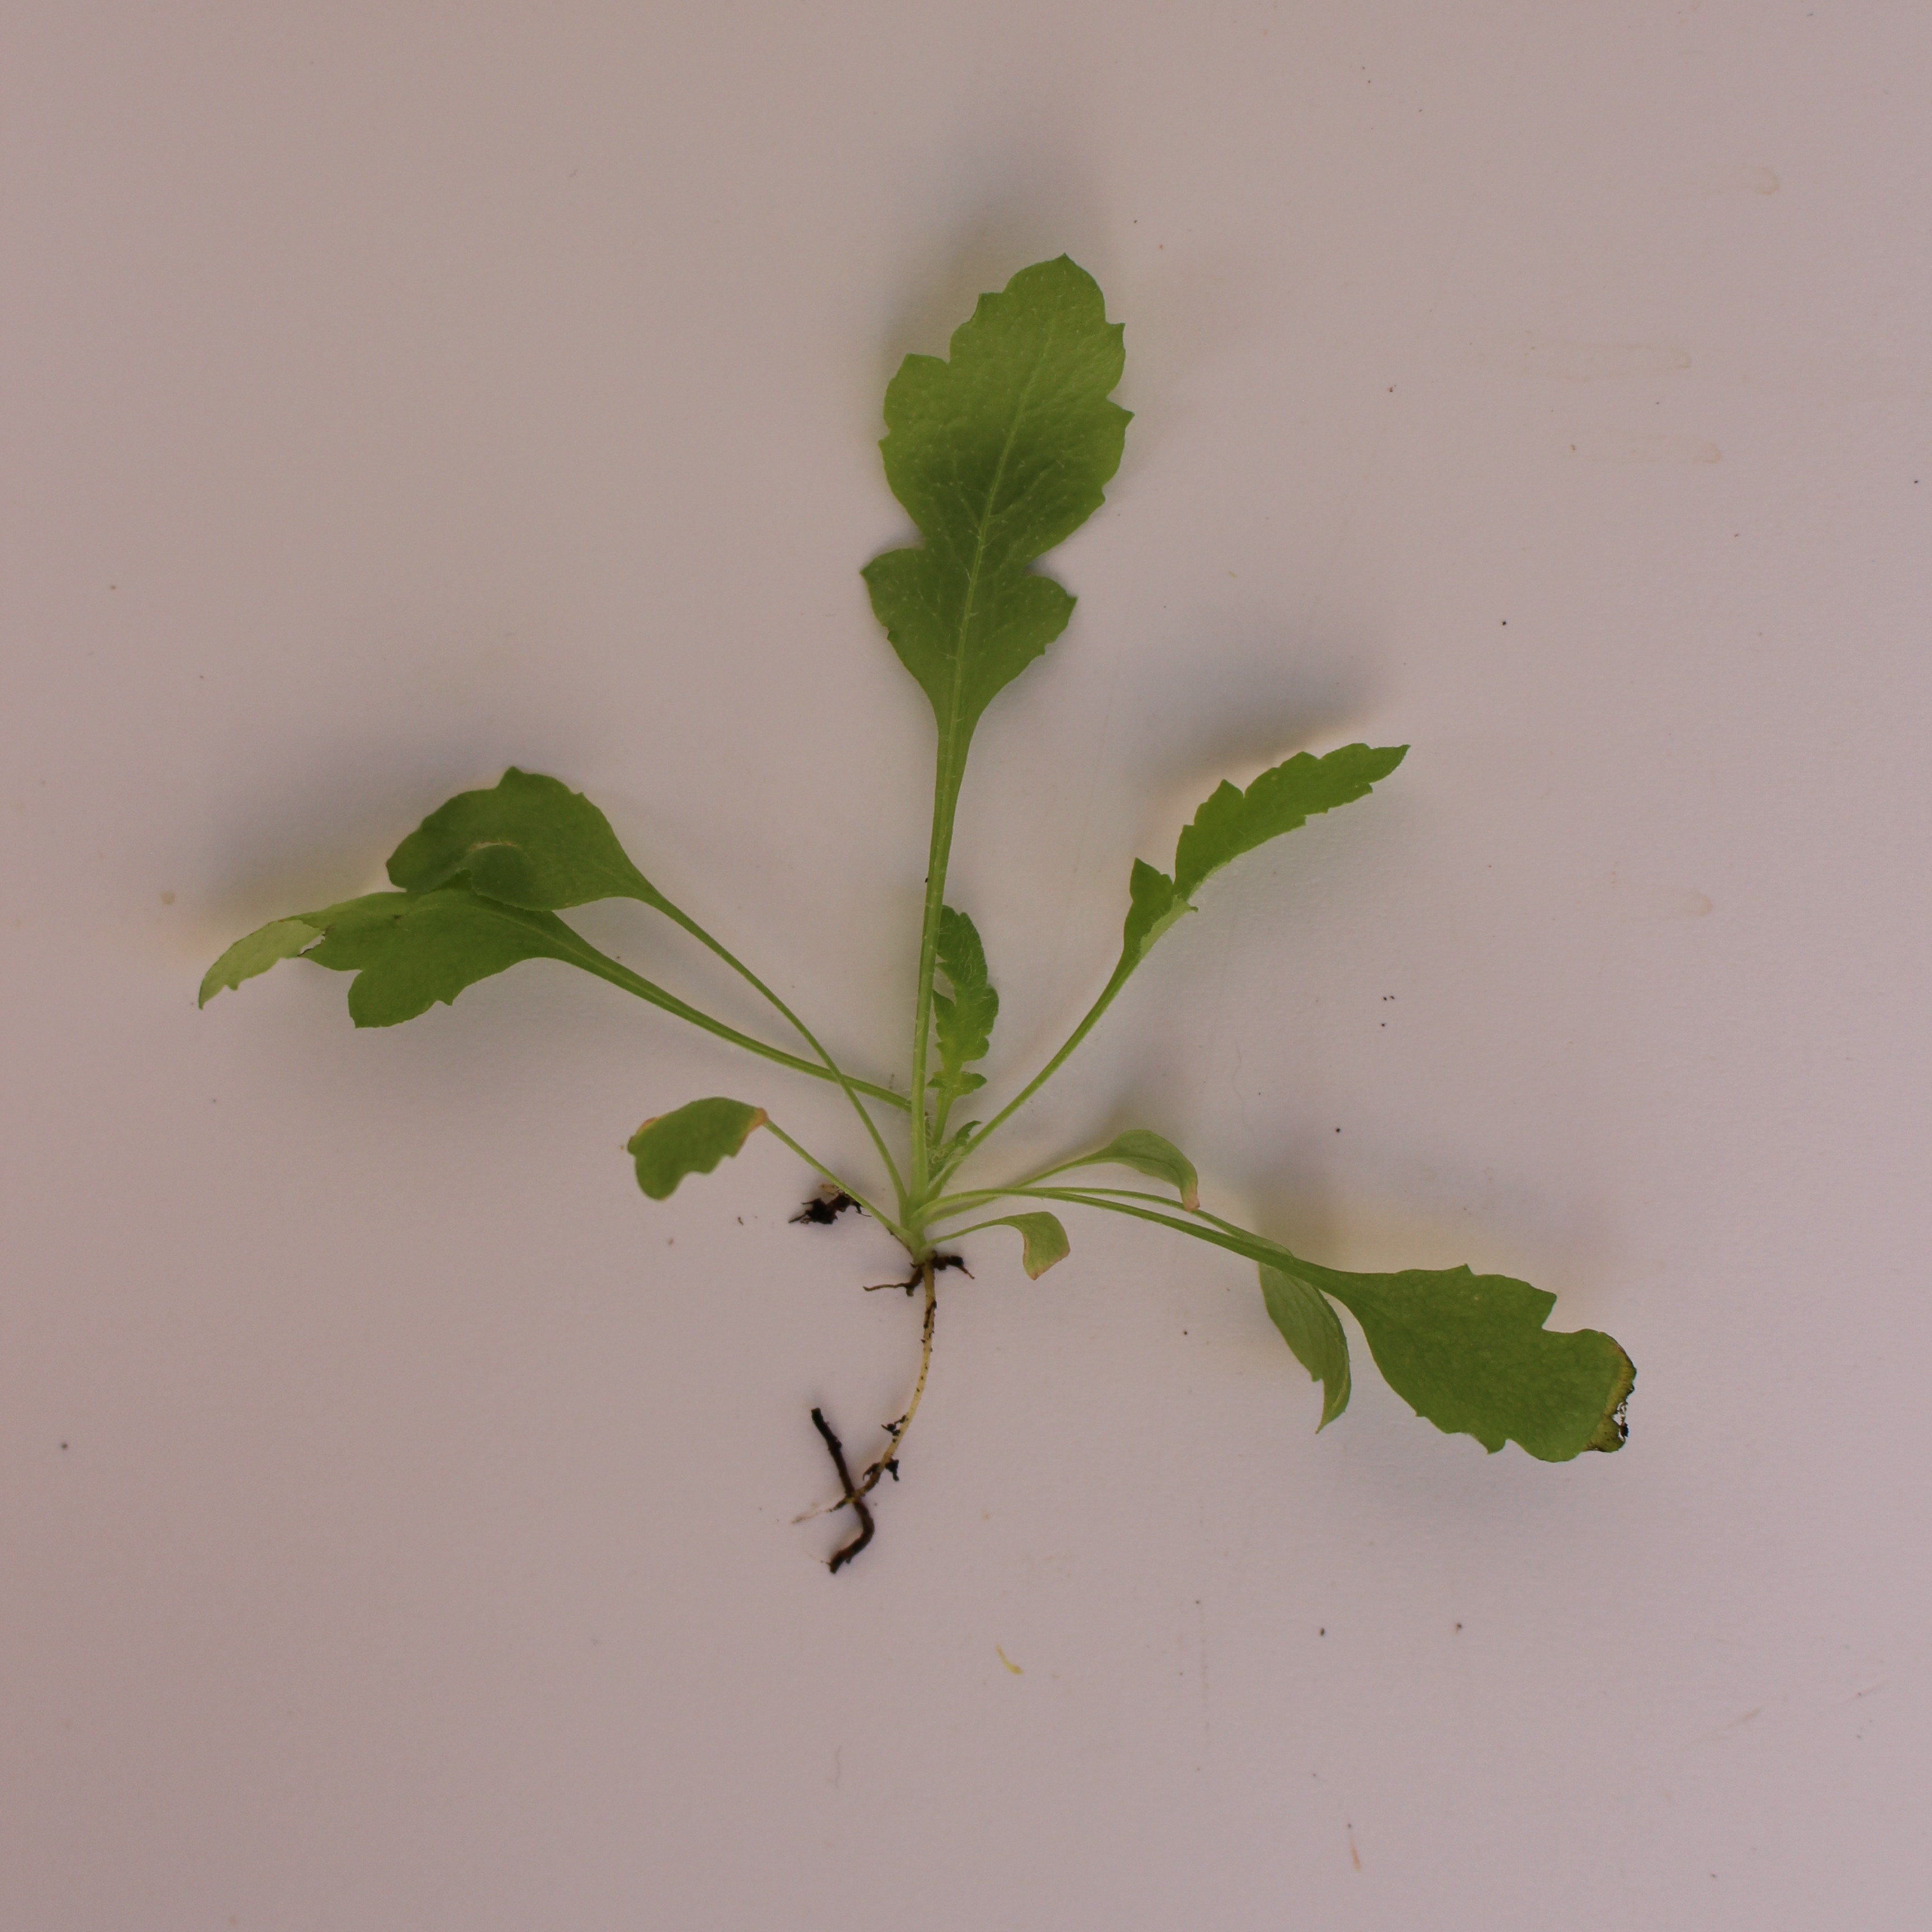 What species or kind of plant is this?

Papaver rhoeas
